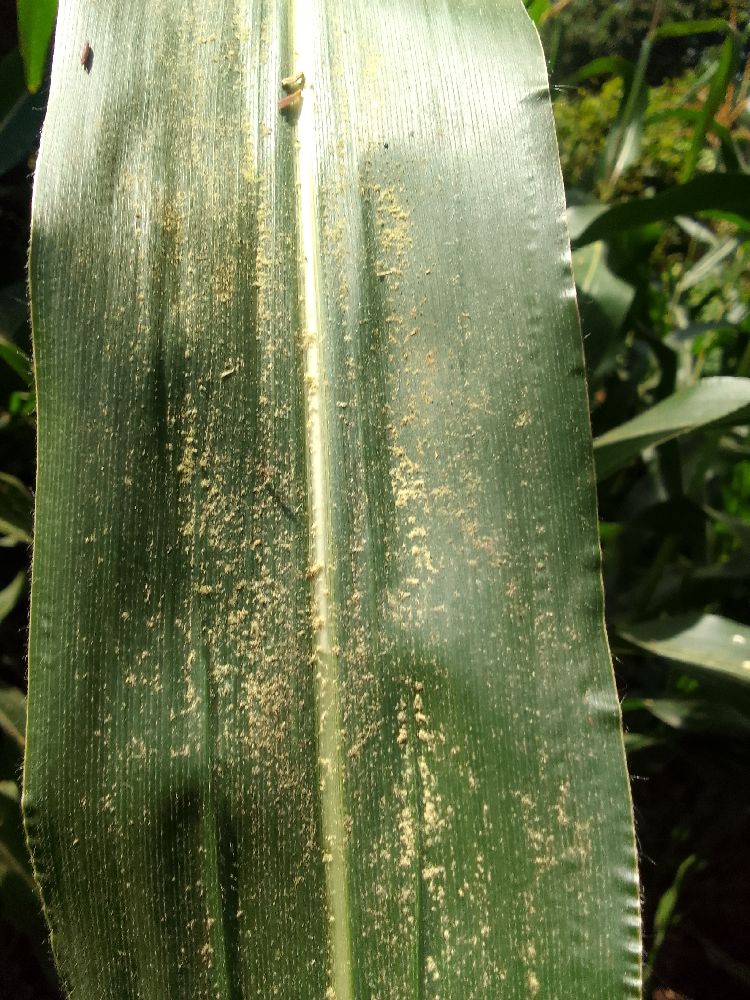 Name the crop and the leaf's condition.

maize, healthy
